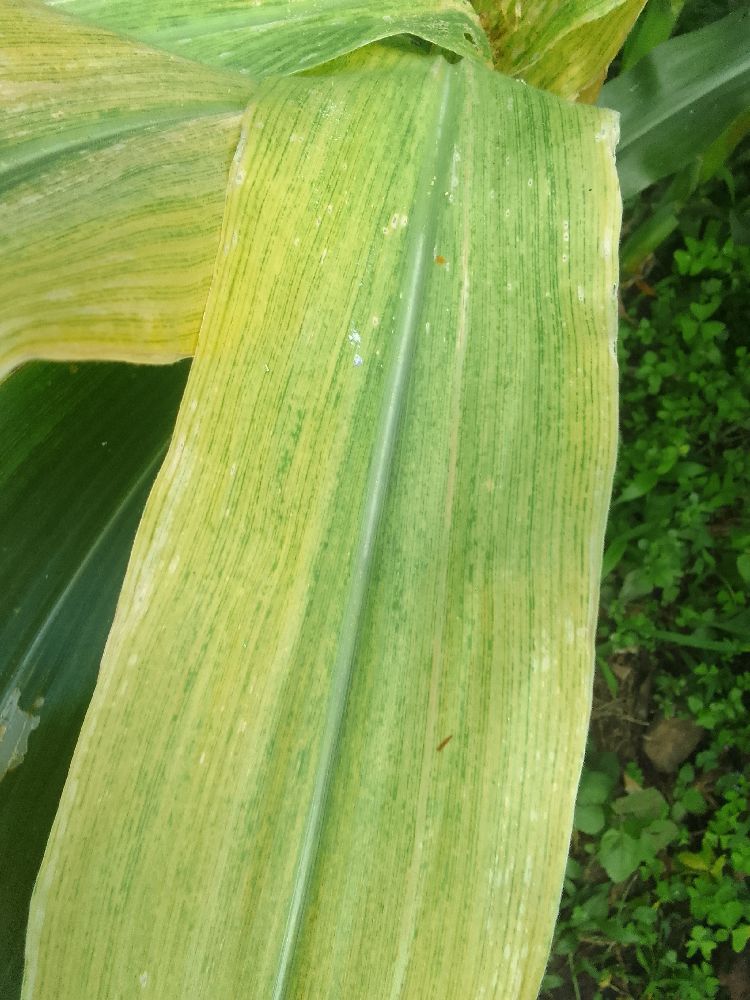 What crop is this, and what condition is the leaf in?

maize, maize lethal necrosis
